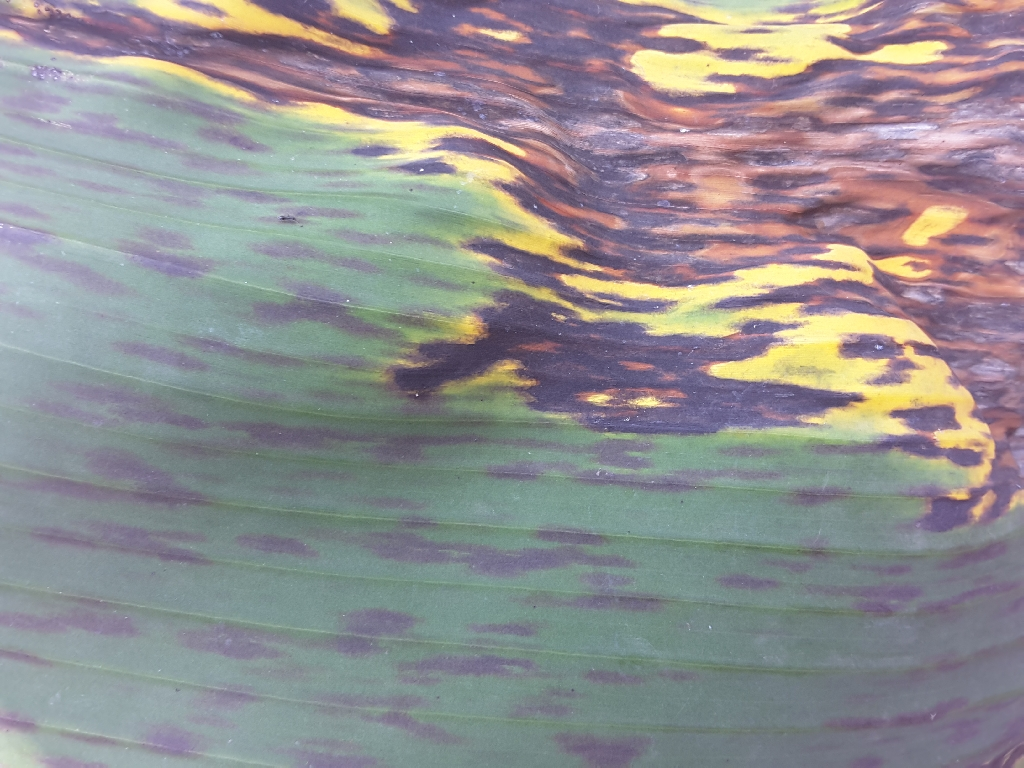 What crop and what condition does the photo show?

banana, black sigatoka
